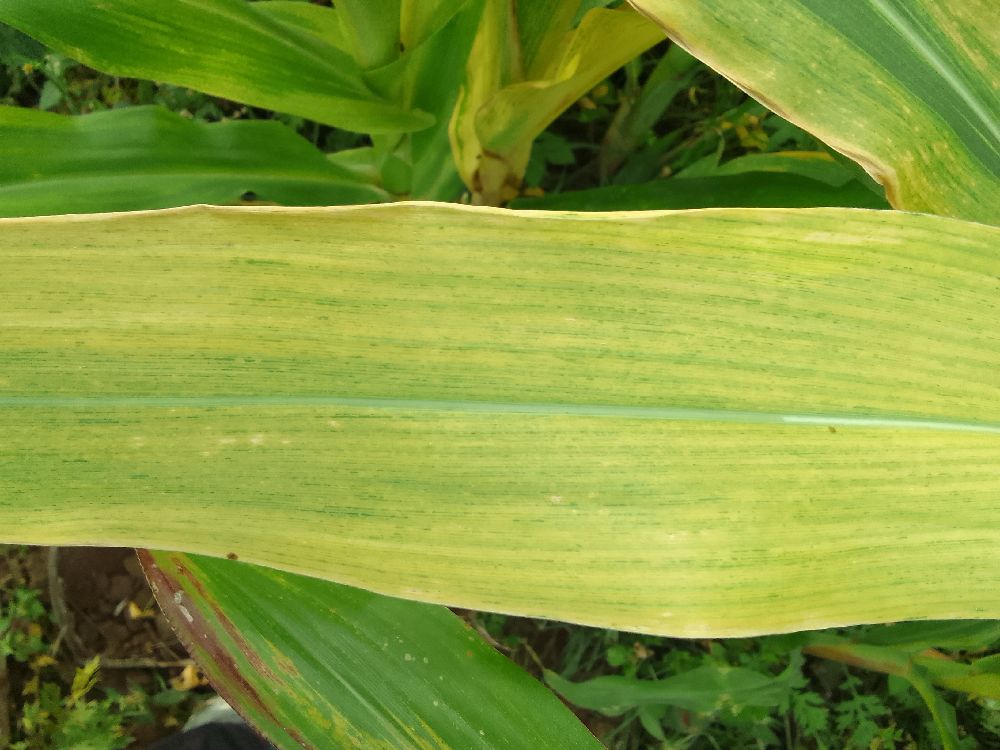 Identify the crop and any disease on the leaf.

maize, maize lethal necrosis
